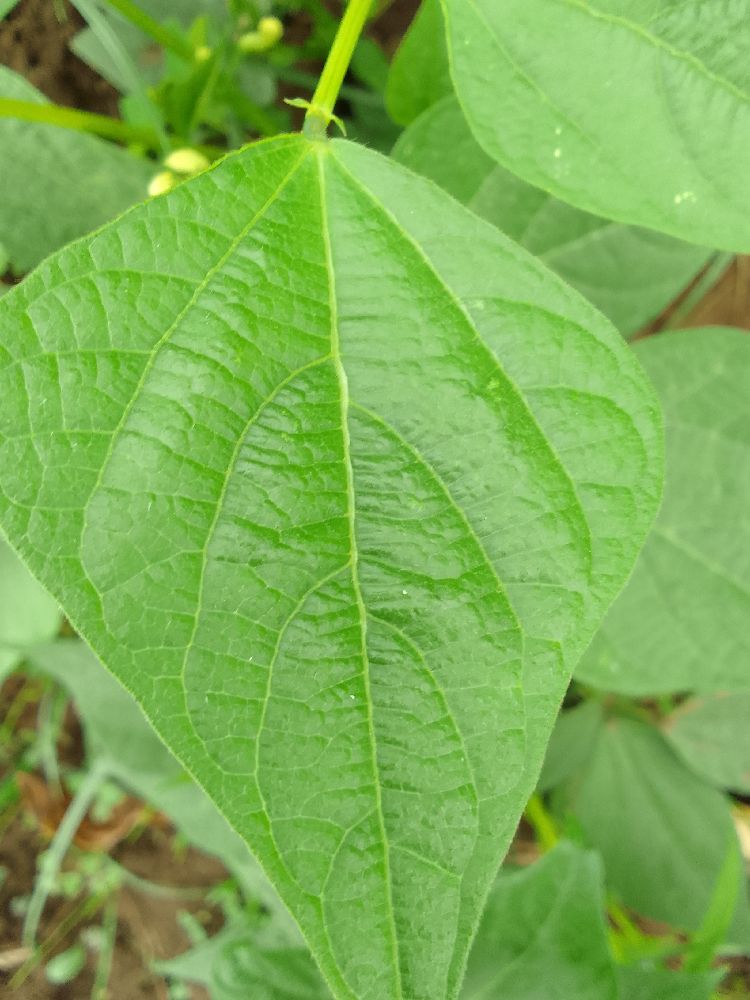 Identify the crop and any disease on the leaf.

common bean, healthy
